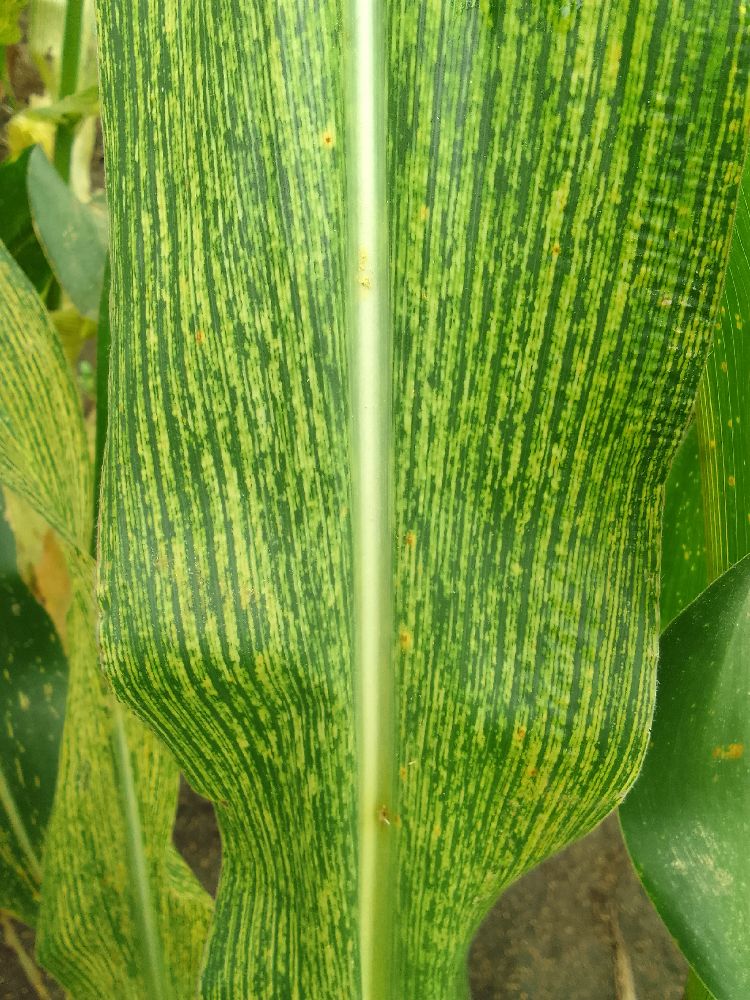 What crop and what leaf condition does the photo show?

maize, maize streak virus
